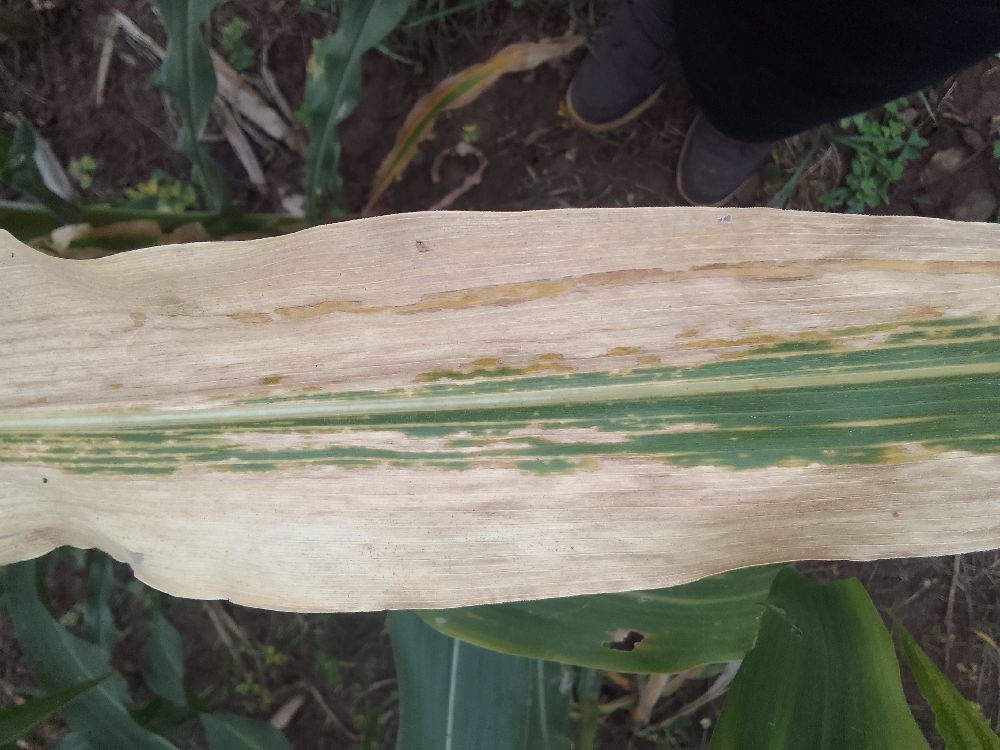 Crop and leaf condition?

maize, maize lethal necrosis
